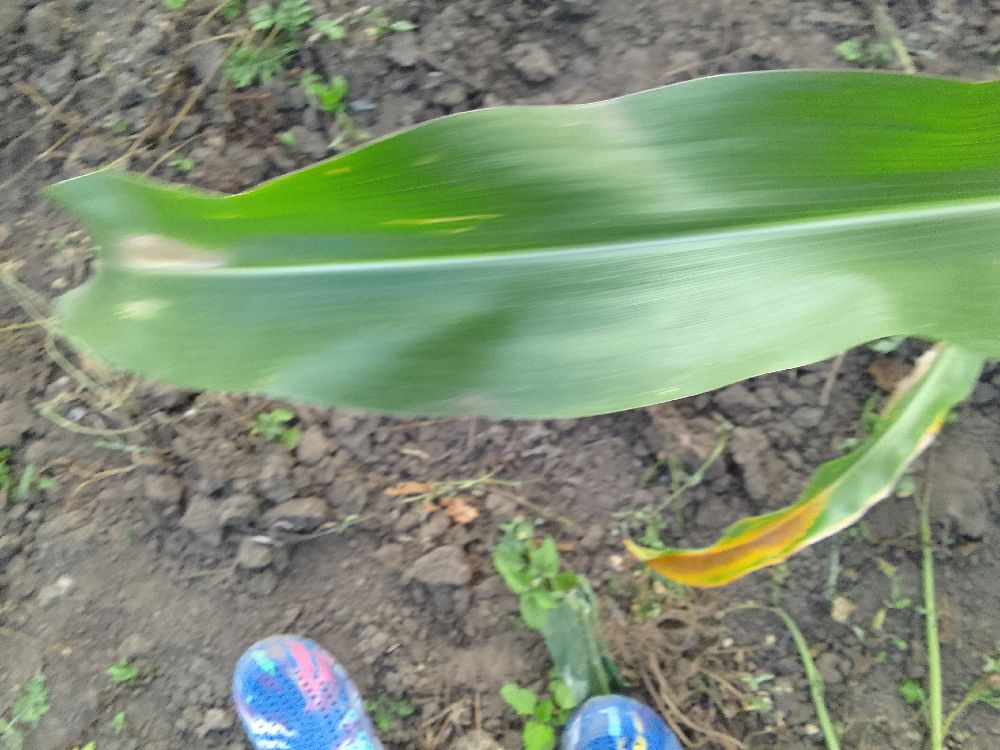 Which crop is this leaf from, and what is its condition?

maize, healthy
